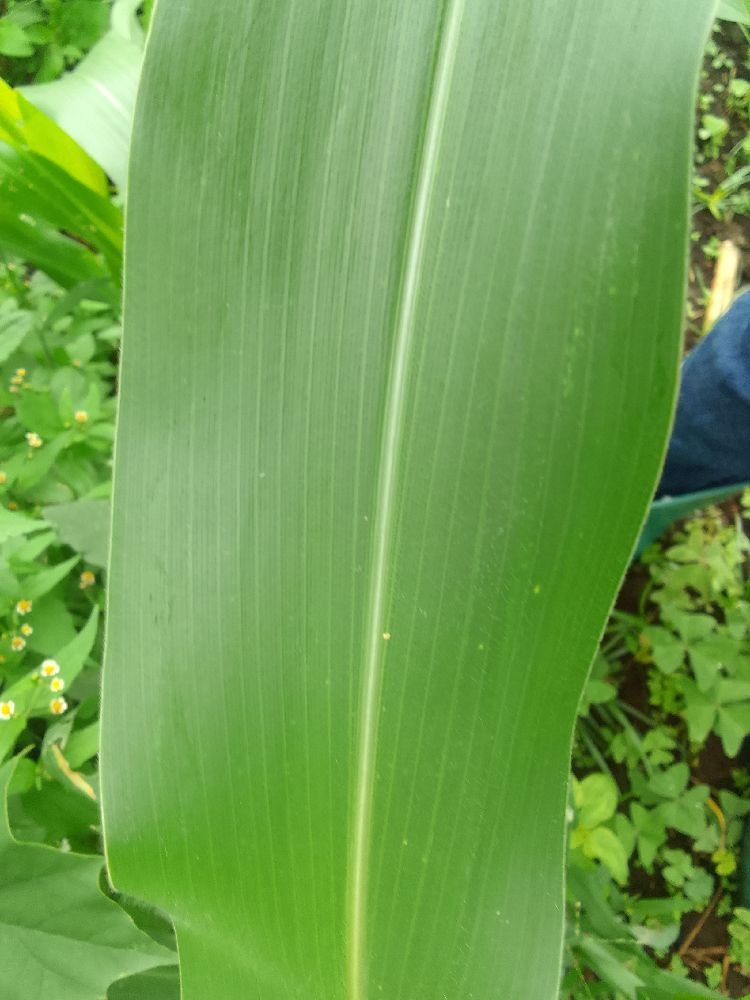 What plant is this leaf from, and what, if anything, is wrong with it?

maize, healthy
